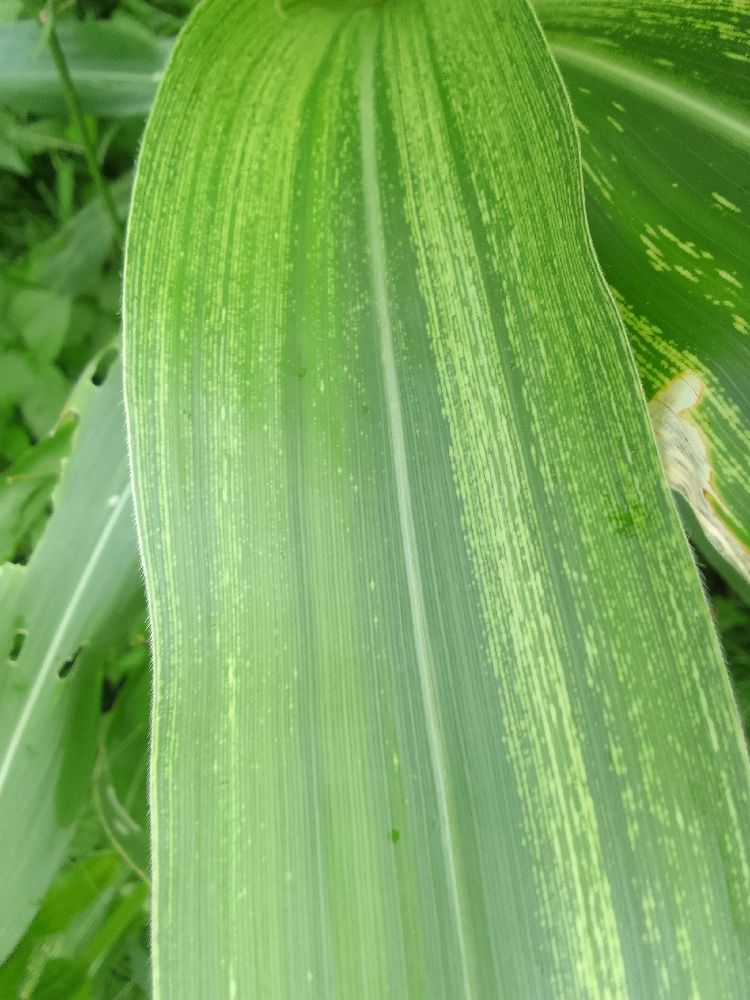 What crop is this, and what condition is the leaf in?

maize, maize streak virus
